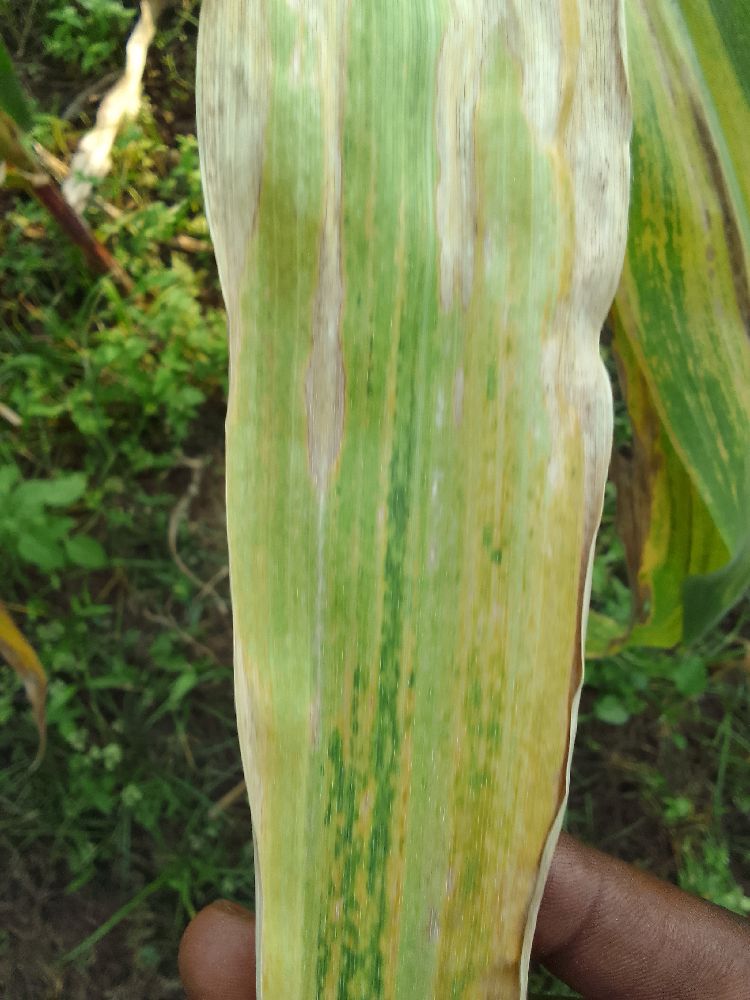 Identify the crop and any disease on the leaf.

maize, maize lethal necrosis
